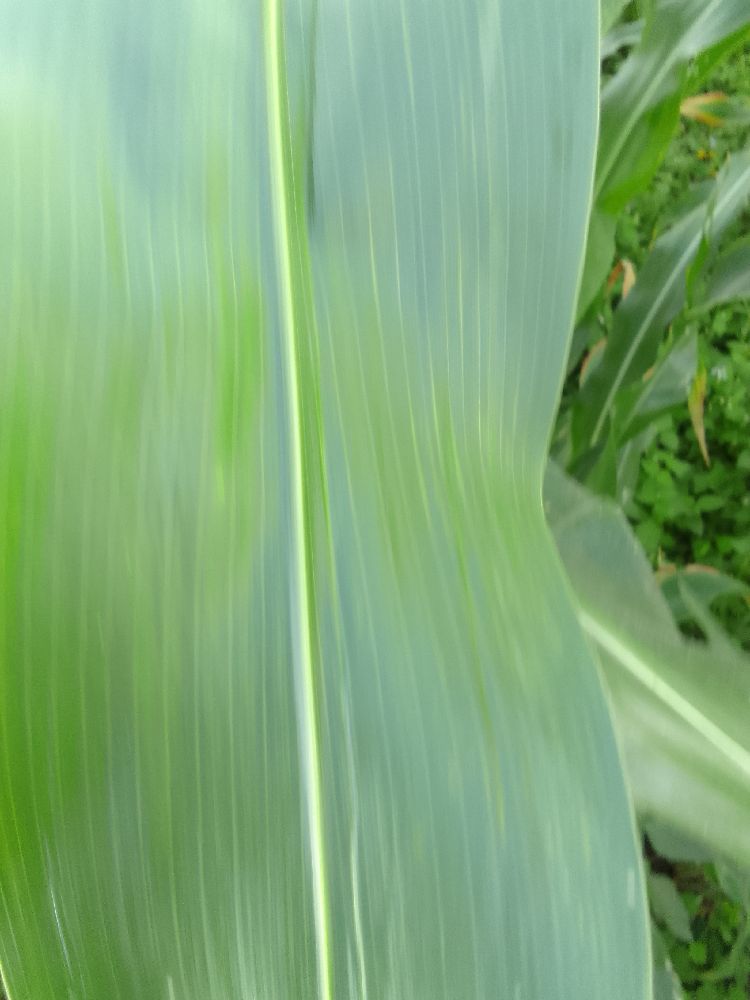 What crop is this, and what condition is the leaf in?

maize, healthy
